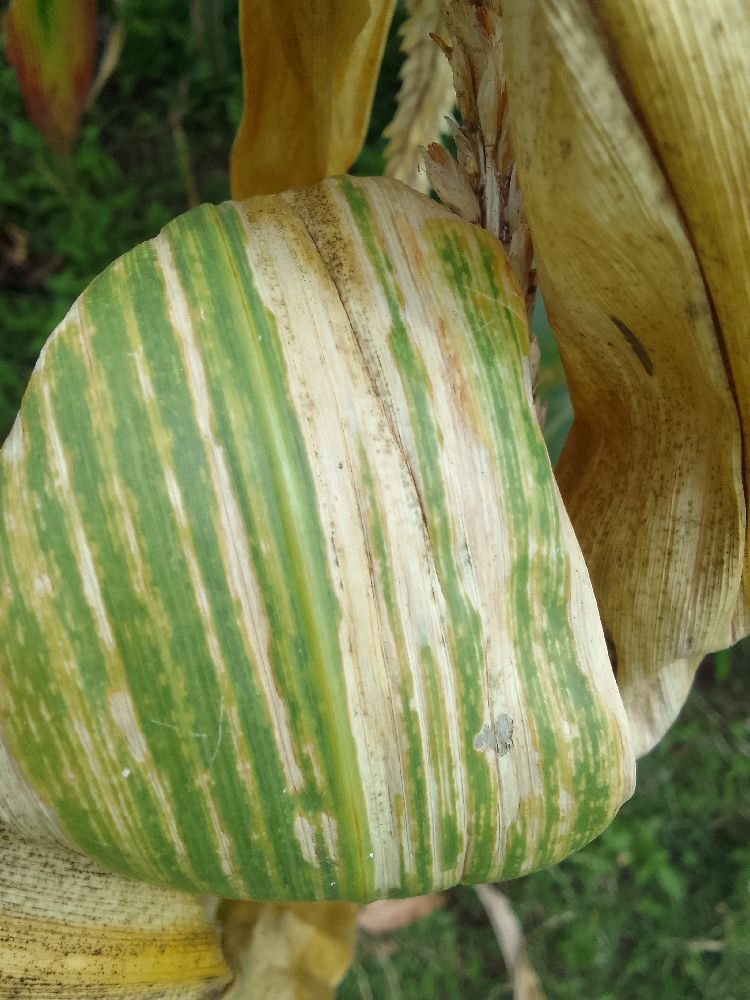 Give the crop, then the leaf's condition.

maize, maize lethal necrosis
